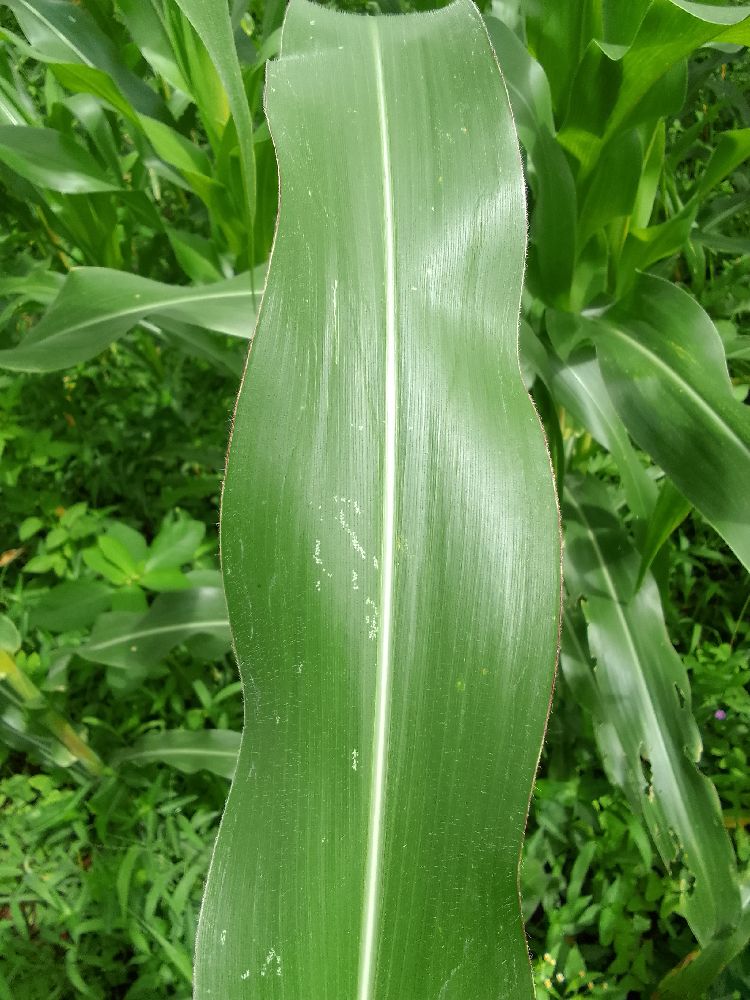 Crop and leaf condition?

maize, healthy
